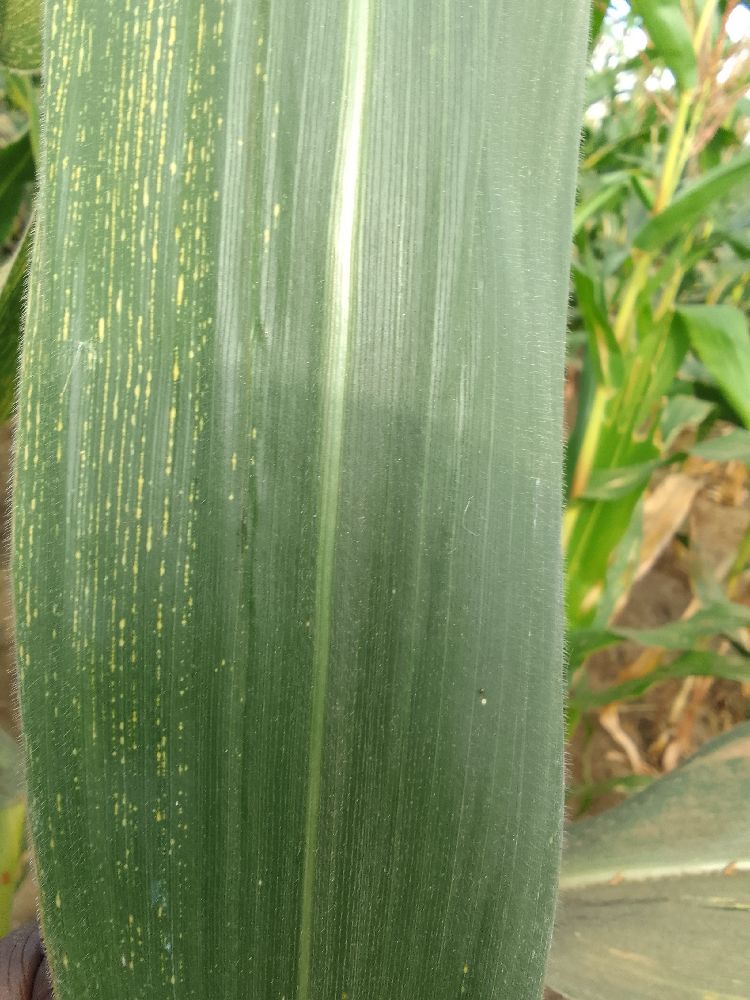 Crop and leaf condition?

maize, maize streak virus
